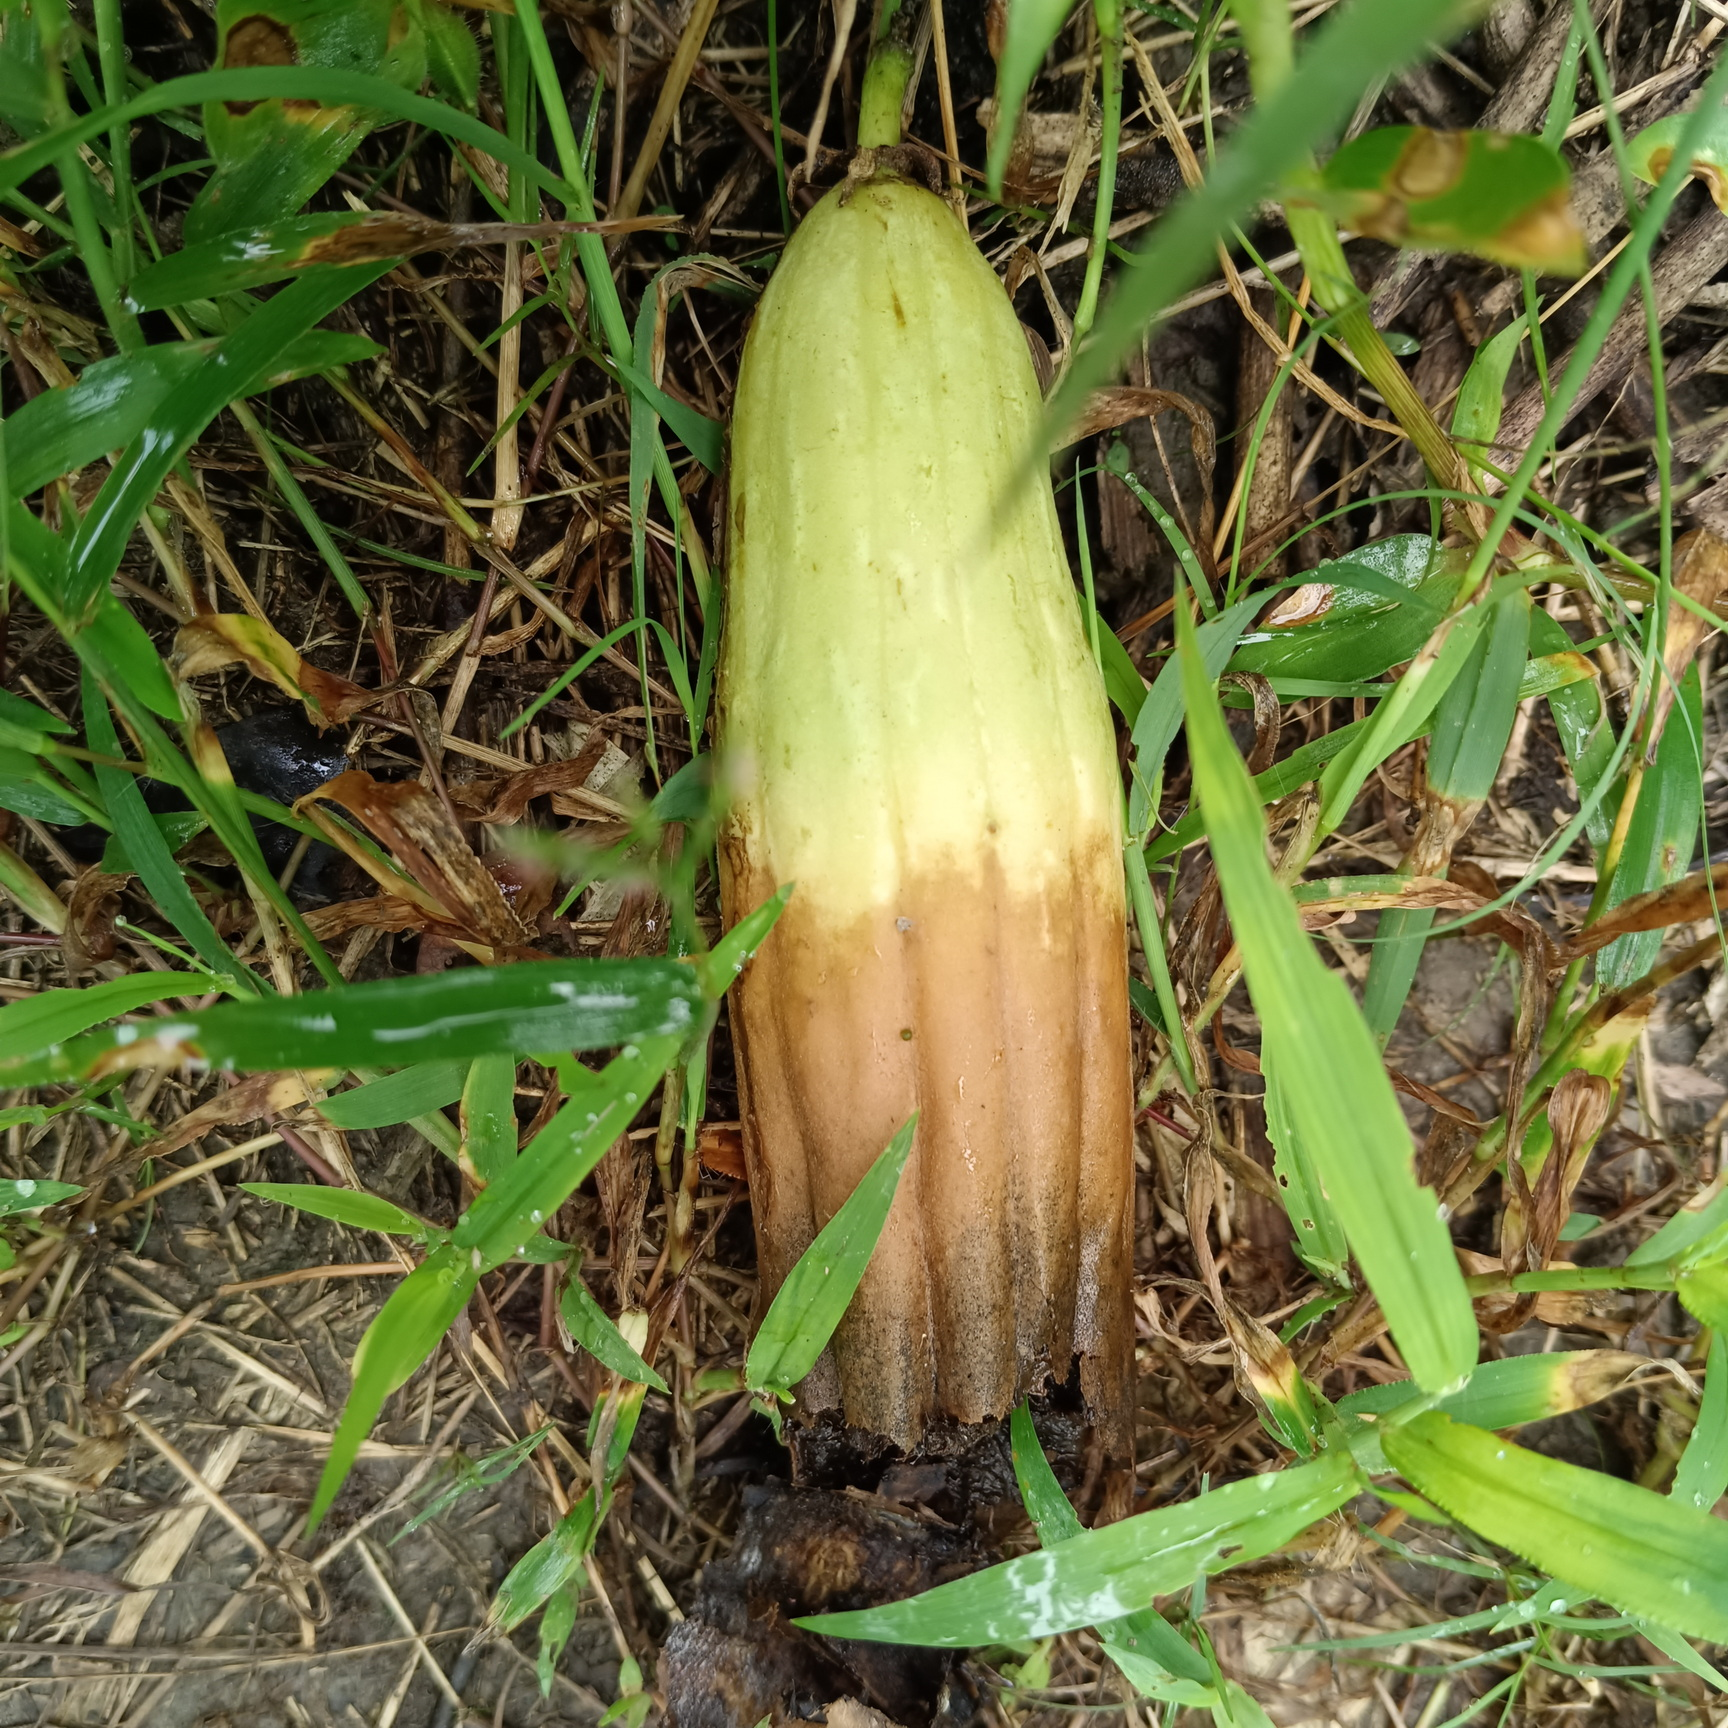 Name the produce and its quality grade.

luffa, faulty
